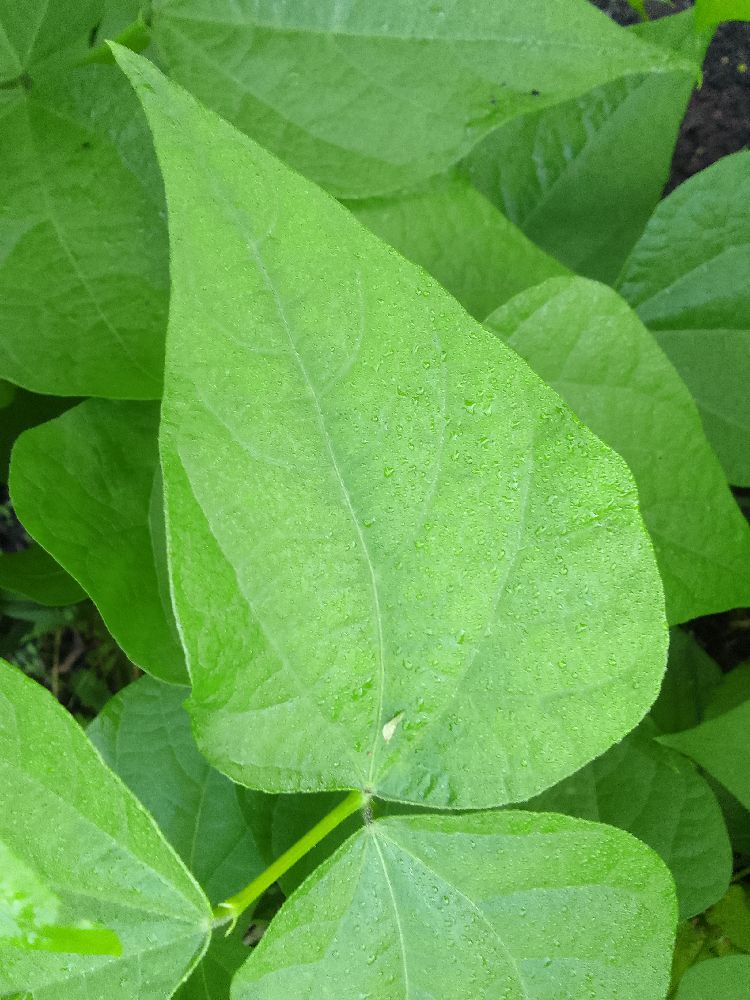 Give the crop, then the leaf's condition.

common bean, healthy
